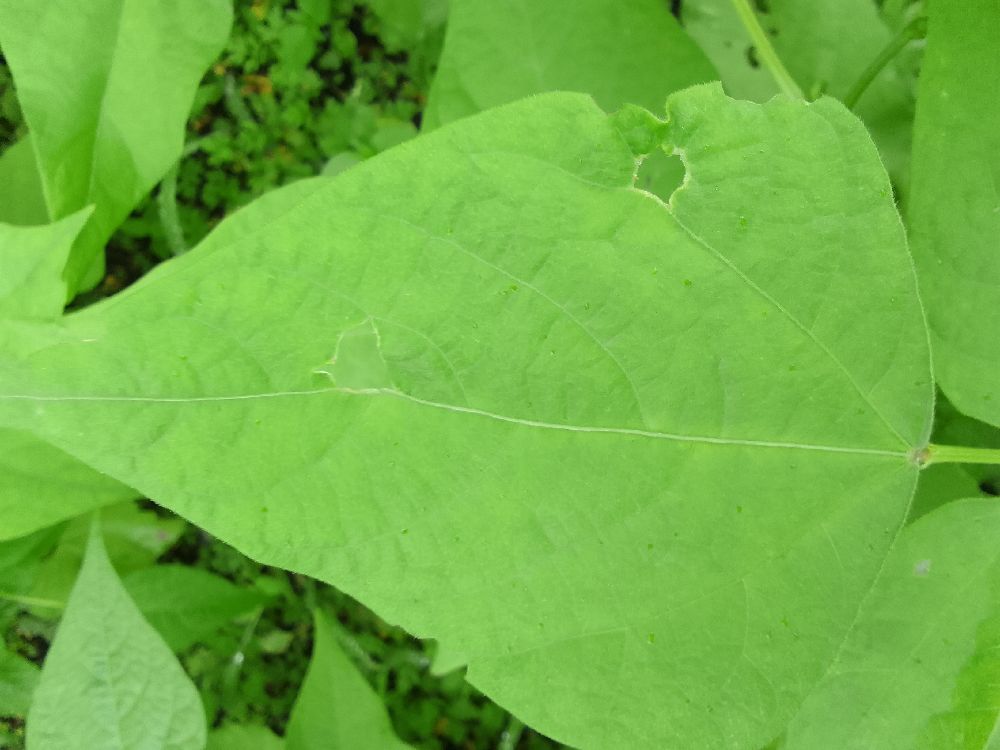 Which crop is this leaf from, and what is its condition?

common bean, healthy
